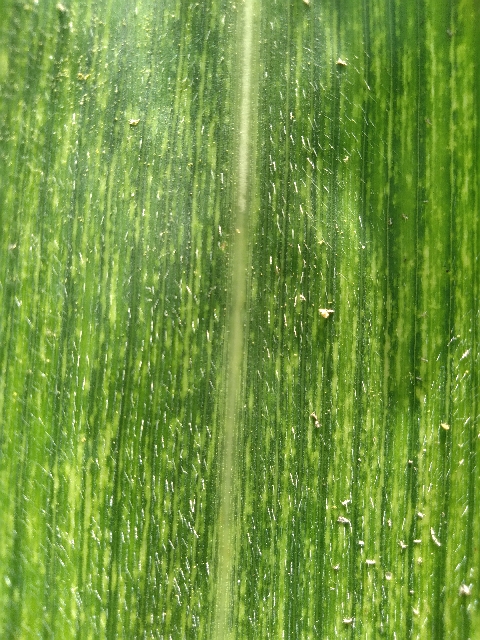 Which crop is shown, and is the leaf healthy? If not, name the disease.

maize, maize streak virus
